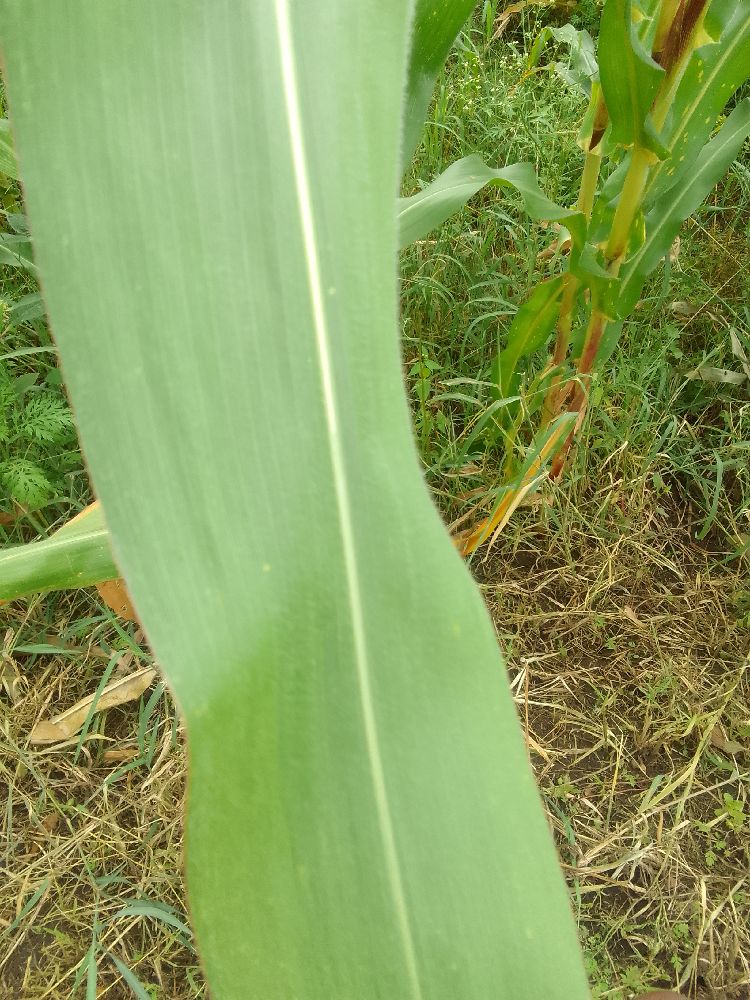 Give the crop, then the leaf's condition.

maize, healthy
